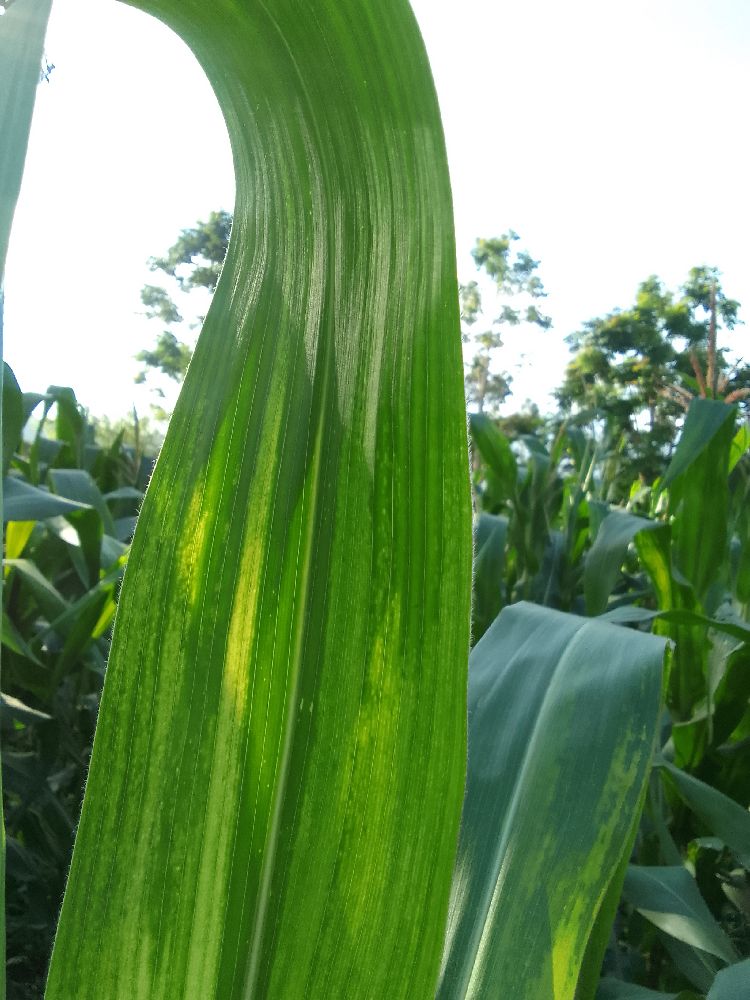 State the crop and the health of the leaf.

maize, maize lethal necrosis
